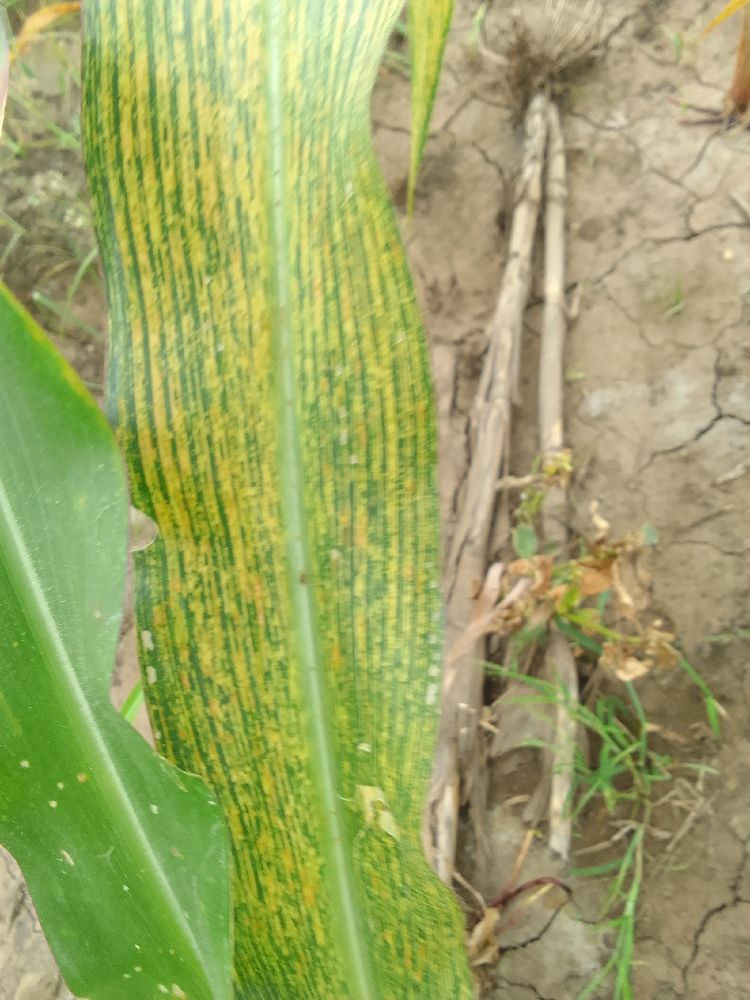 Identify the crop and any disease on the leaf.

maize, maize streak virus
